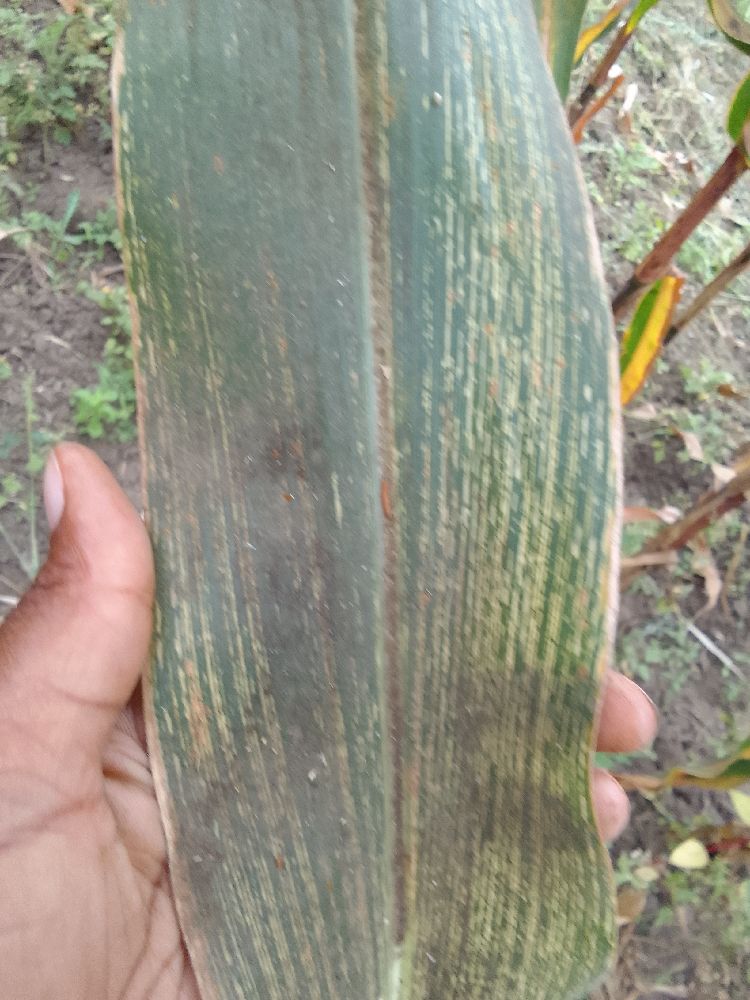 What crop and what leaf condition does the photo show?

maize, maize streak virus
